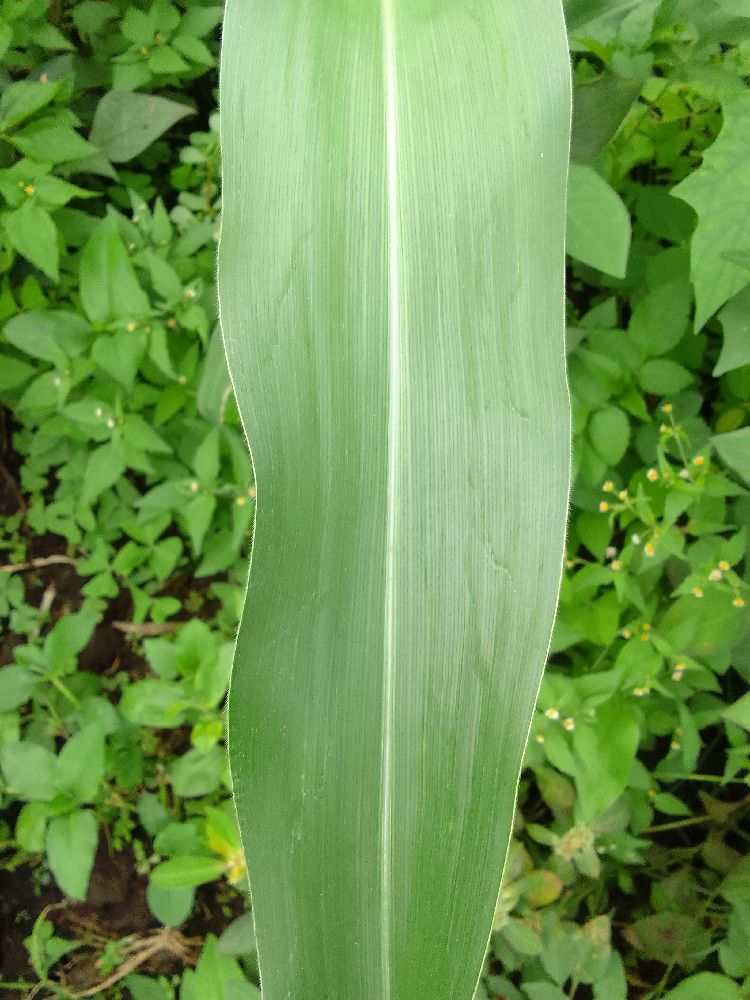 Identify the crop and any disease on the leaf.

maize, healthy
